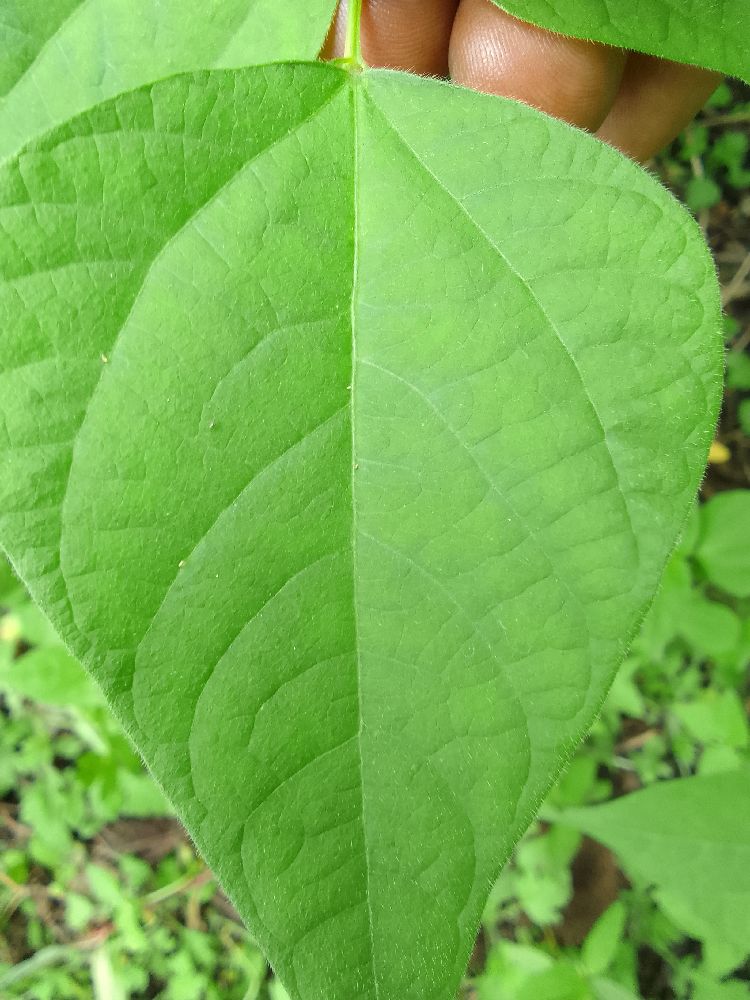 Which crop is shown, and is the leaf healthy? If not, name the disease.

common bean, healthy
